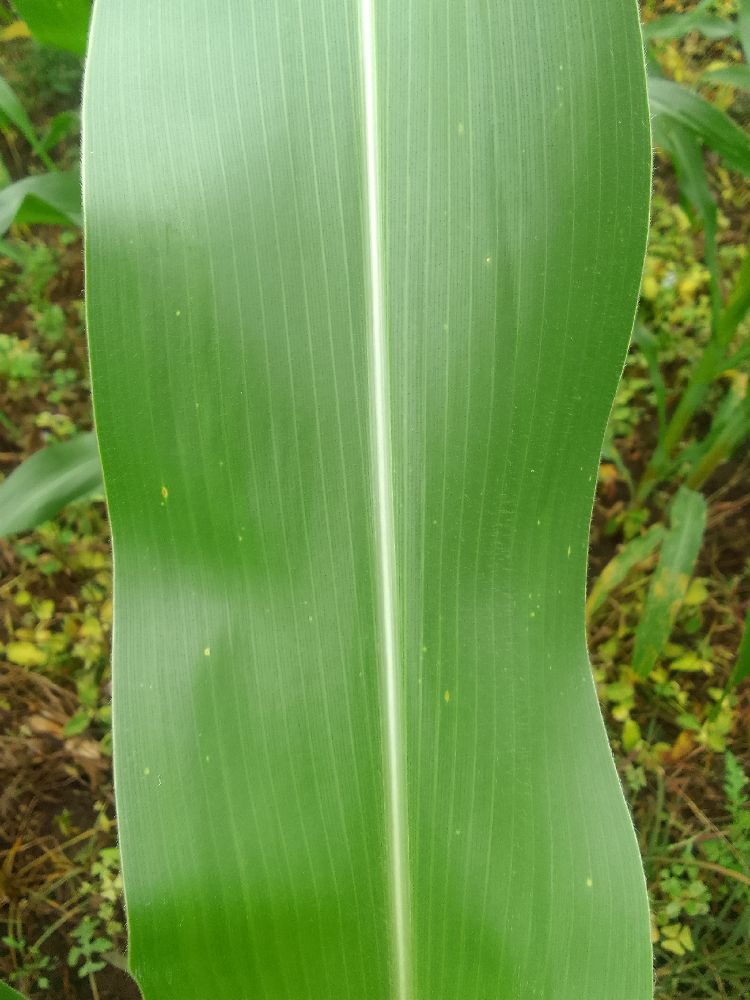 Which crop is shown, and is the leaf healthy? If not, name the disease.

maize, healthy
